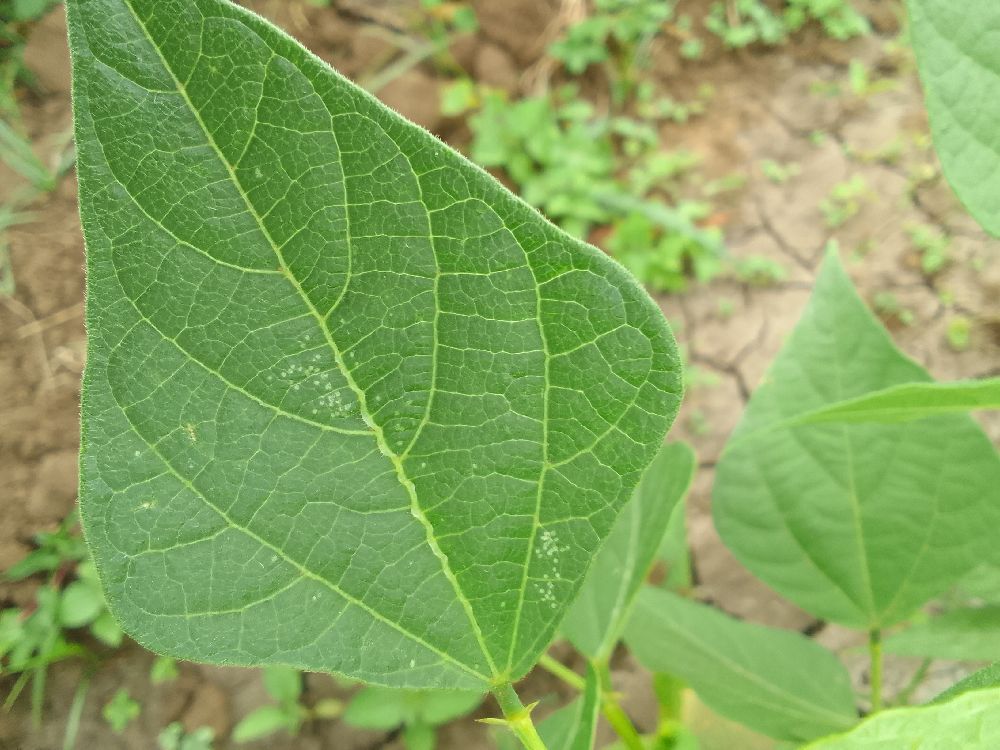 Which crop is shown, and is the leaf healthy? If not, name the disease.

common bean, healthy
